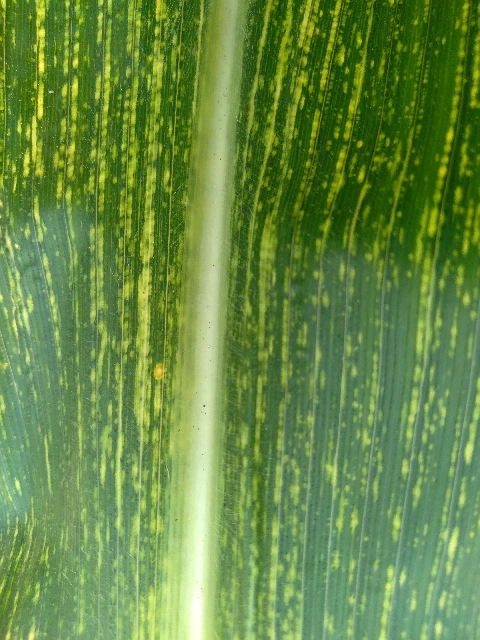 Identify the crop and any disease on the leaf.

maize, maize streak virus
